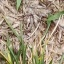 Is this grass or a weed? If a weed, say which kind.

grass
